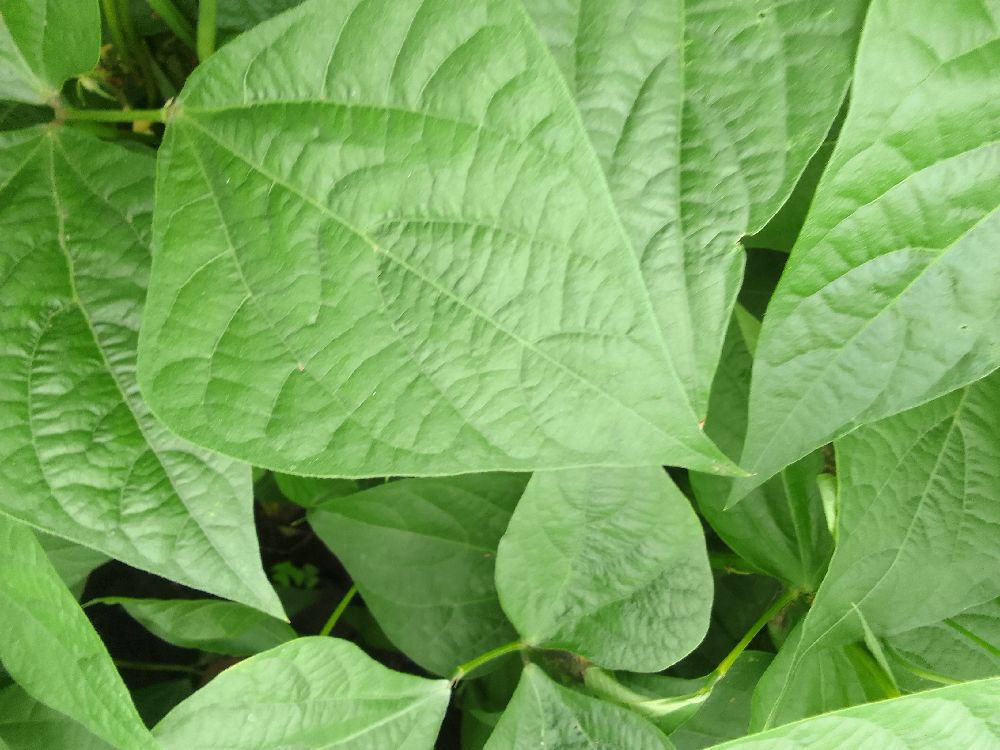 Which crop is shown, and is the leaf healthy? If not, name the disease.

common bean, healthy
